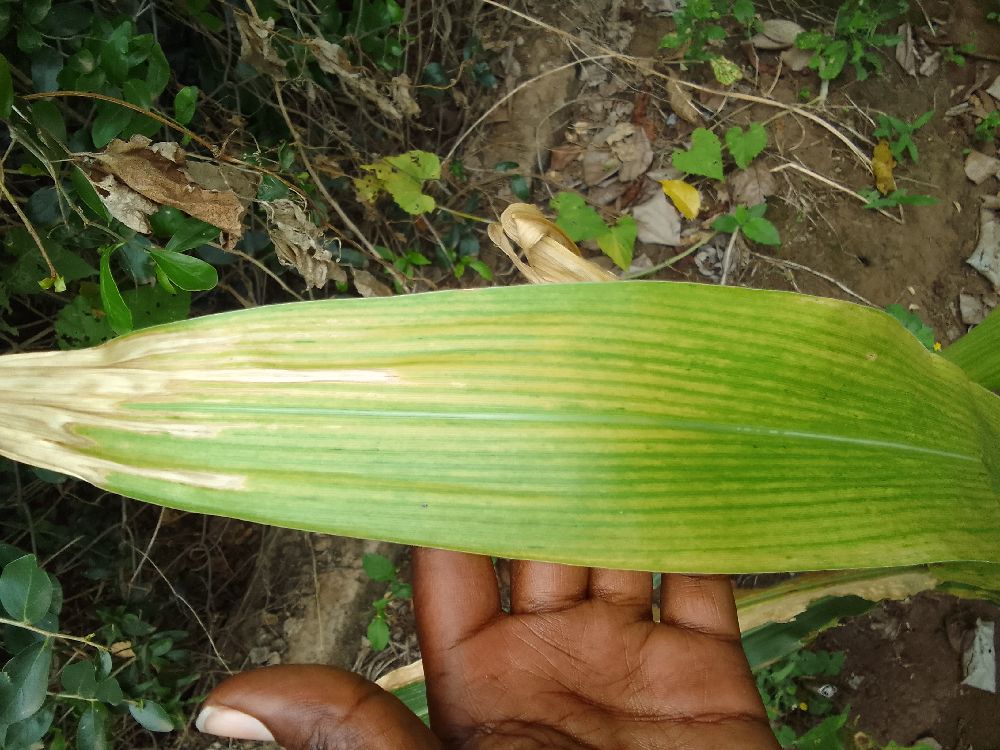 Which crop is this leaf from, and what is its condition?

maize, maize lethal necrosis
